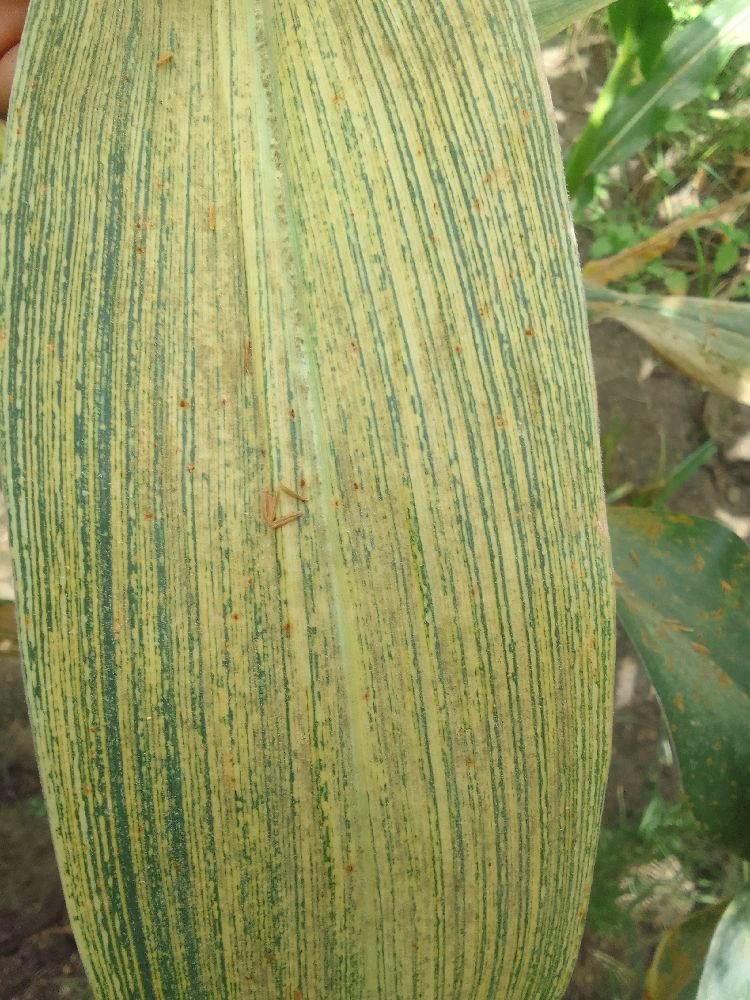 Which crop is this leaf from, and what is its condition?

maize, maize streak virus
